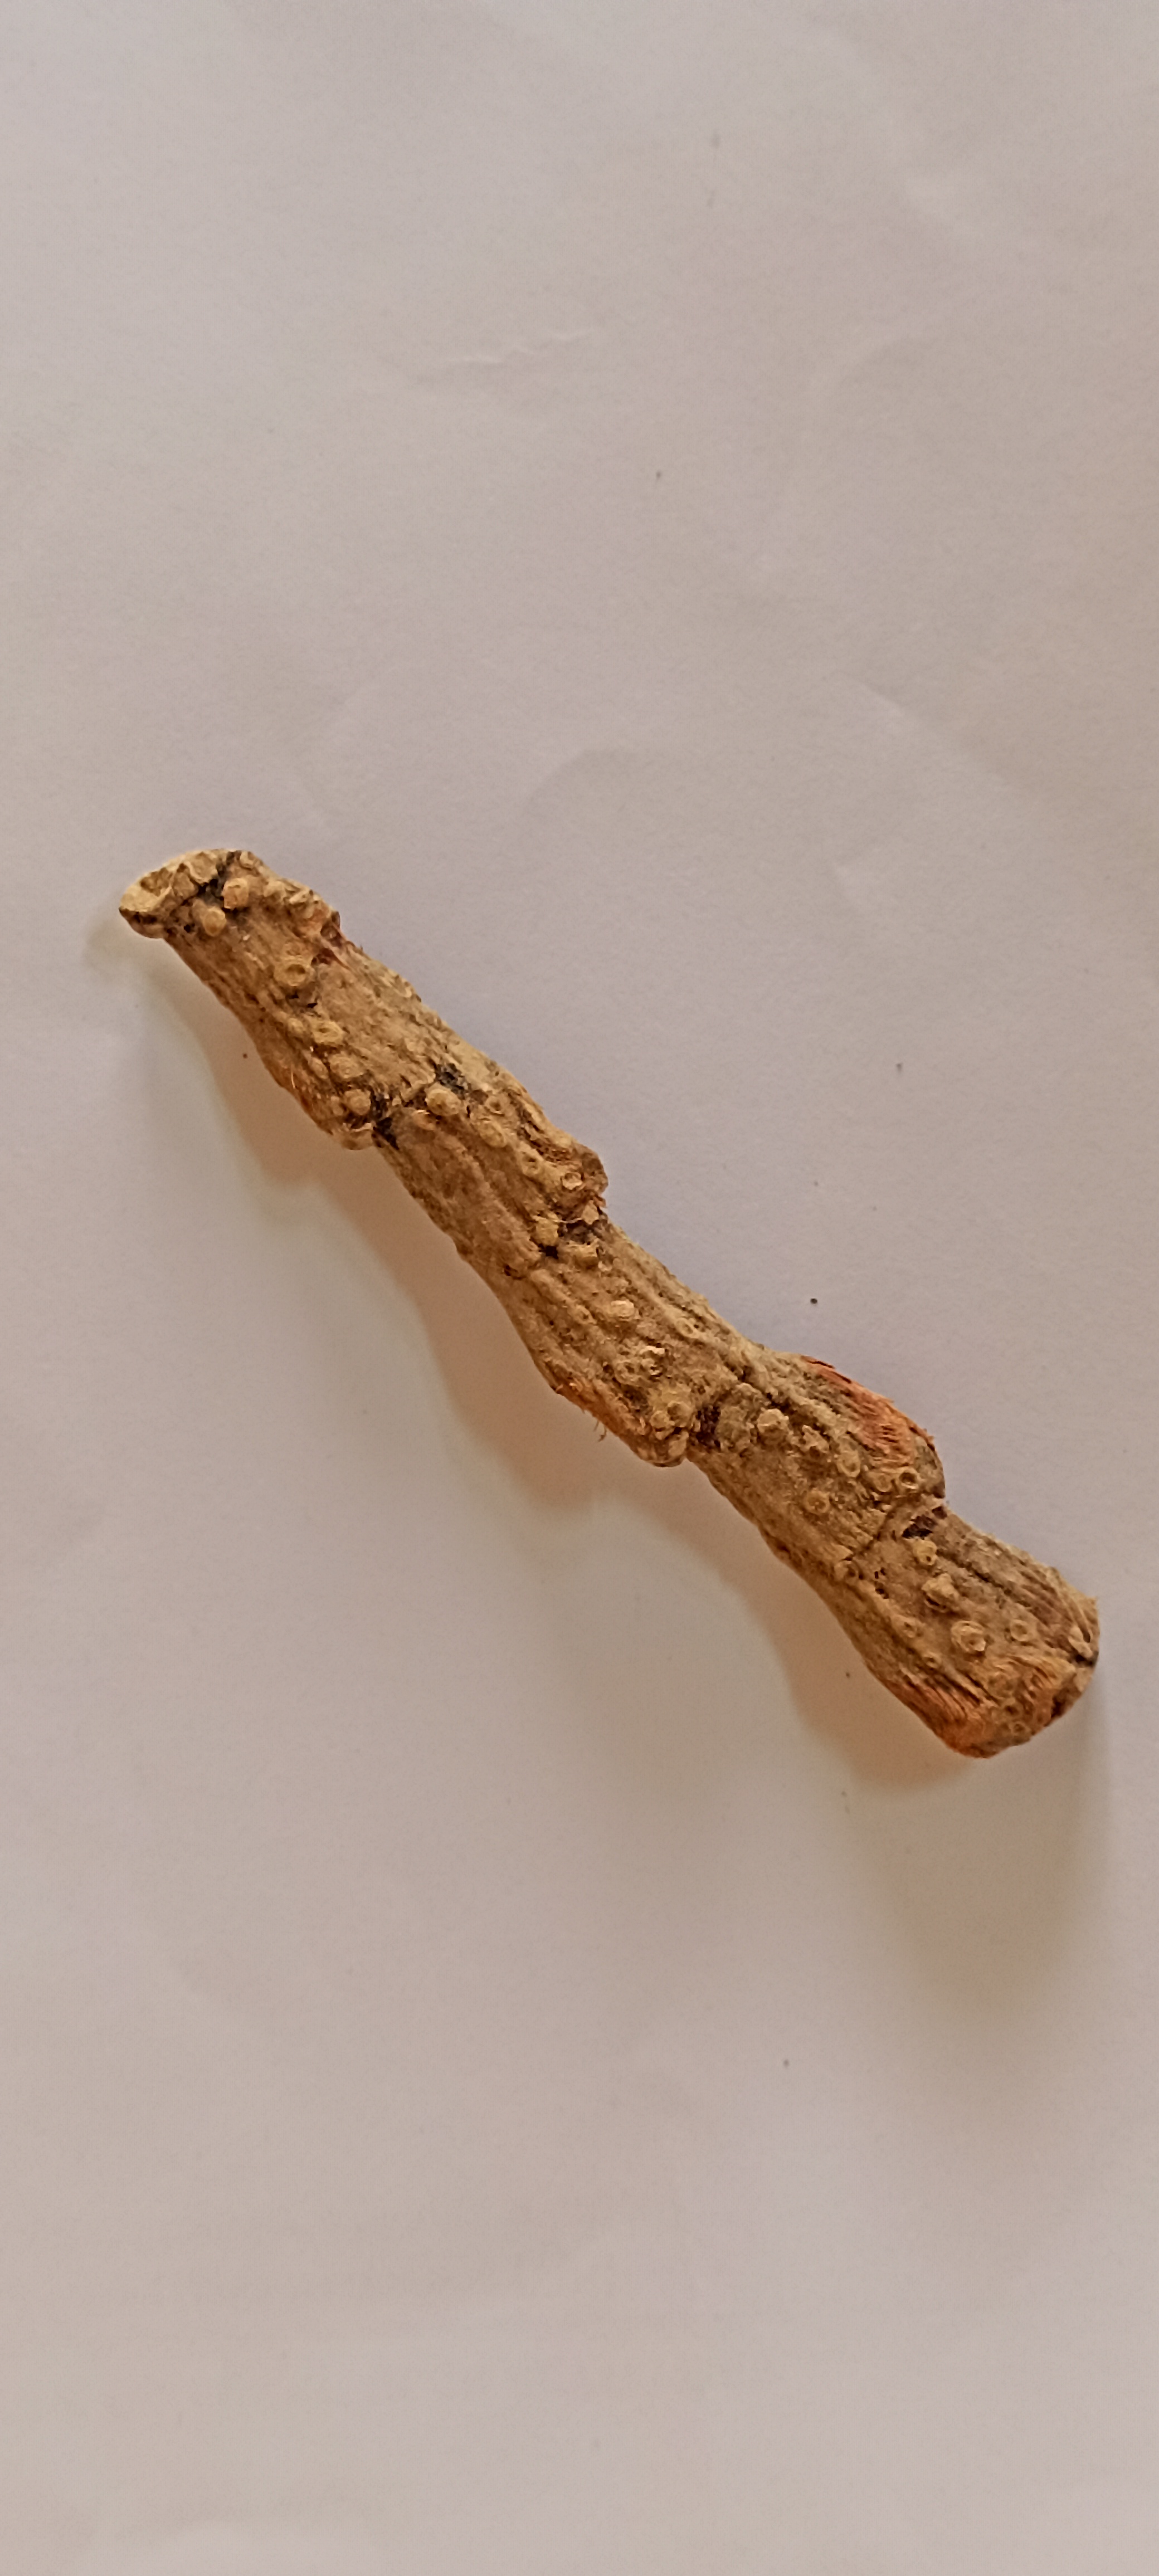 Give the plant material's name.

vekhand
